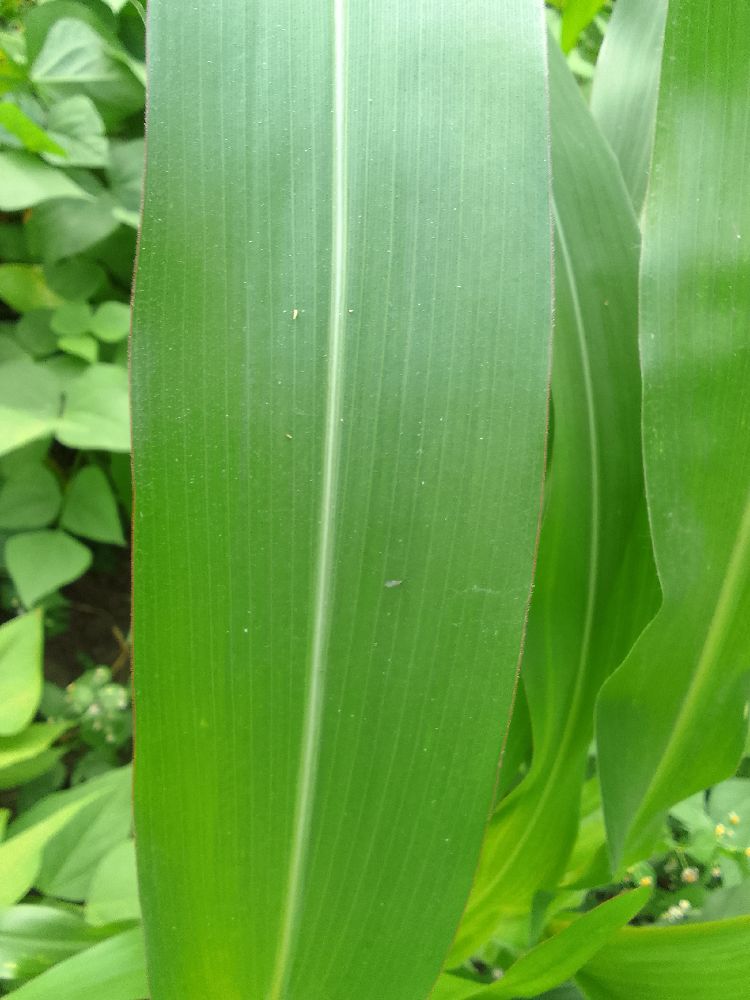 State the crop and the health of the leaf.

maize, healthy
